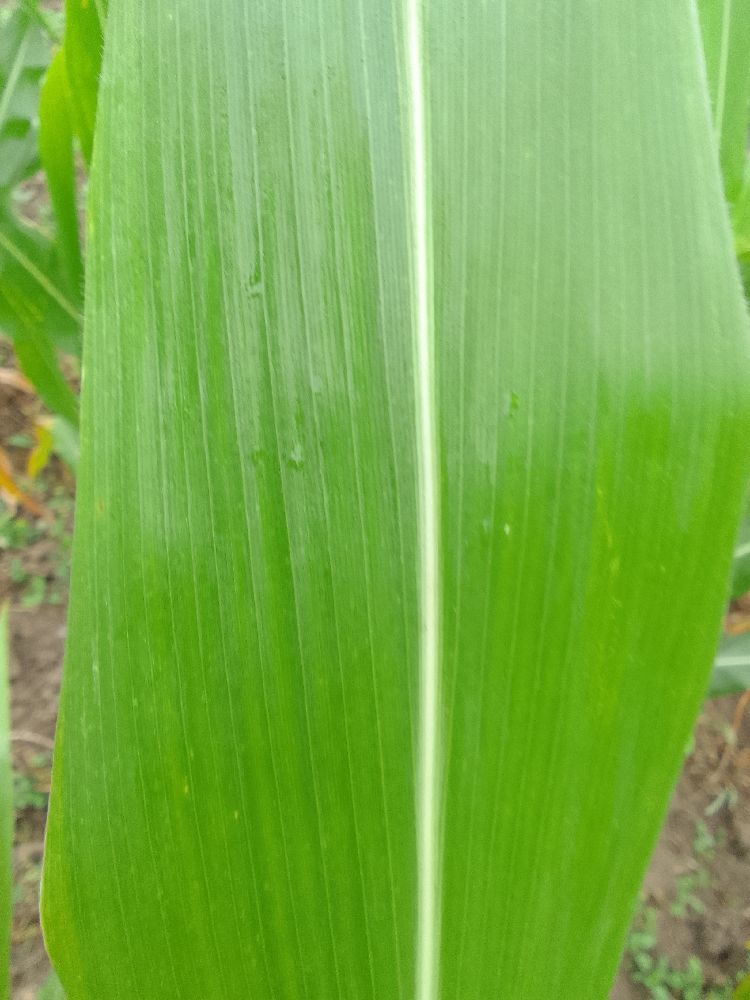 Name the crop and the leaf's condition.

maize, healthy
